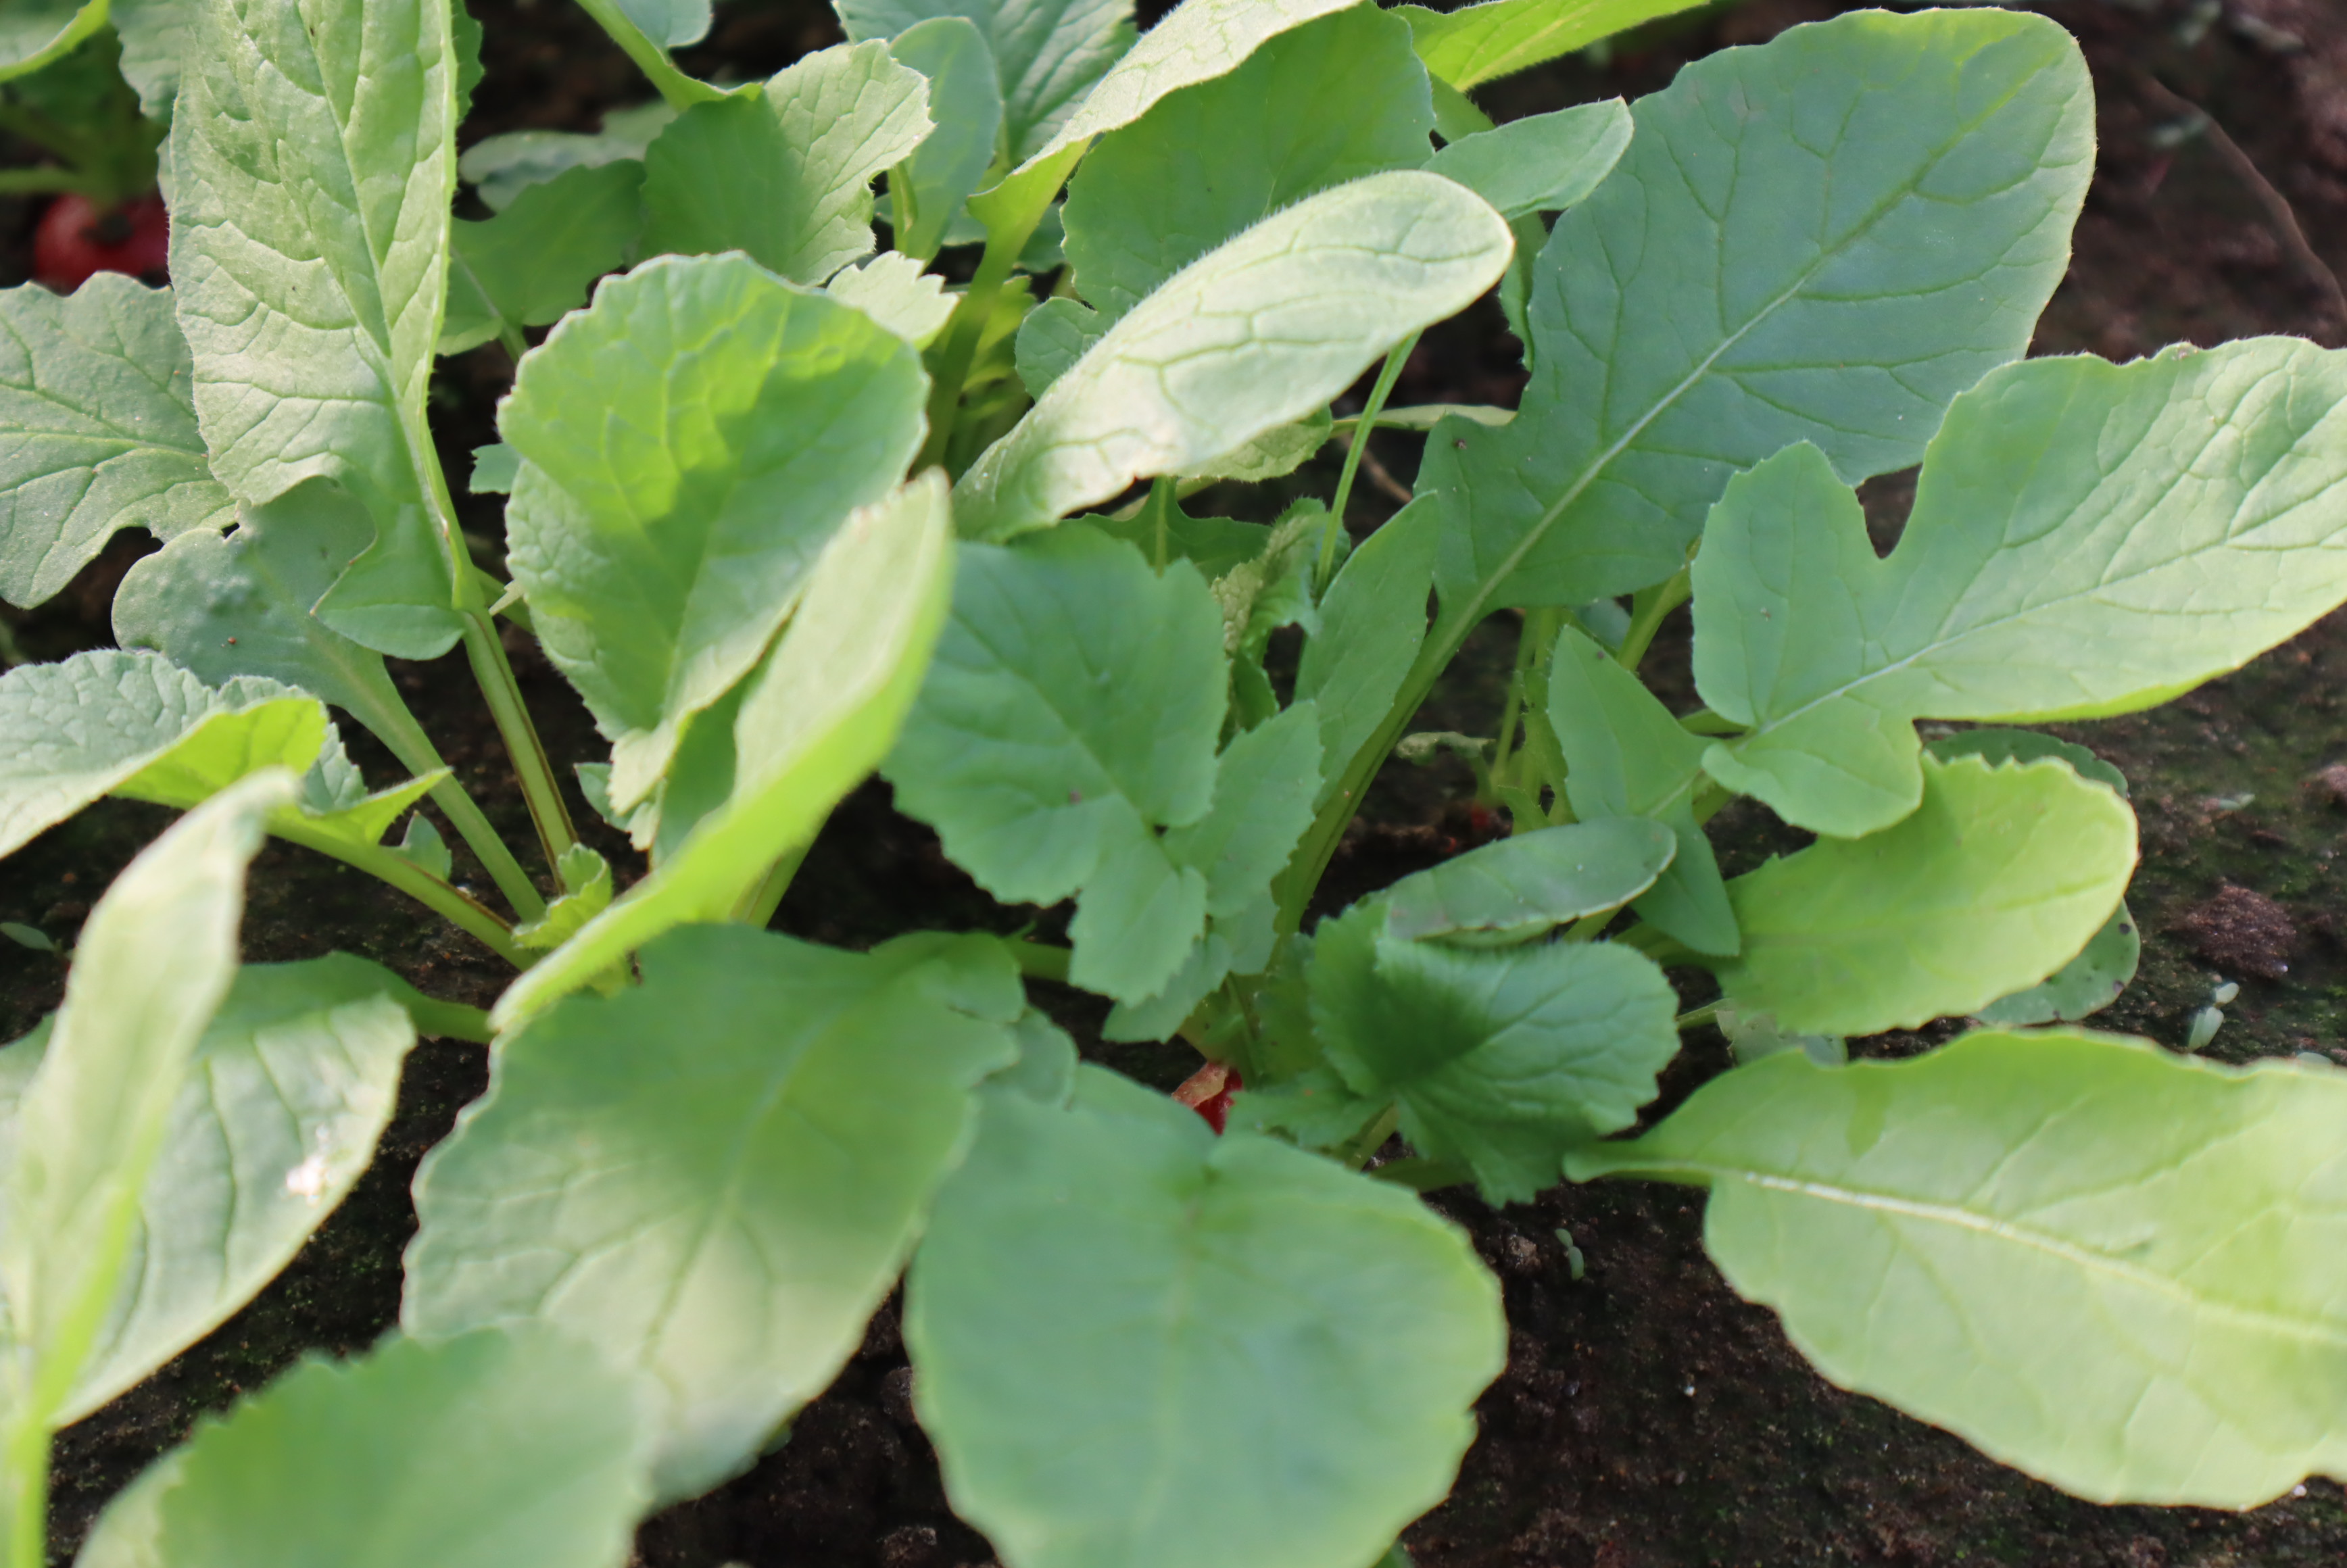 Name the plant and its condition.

radish, healthy
